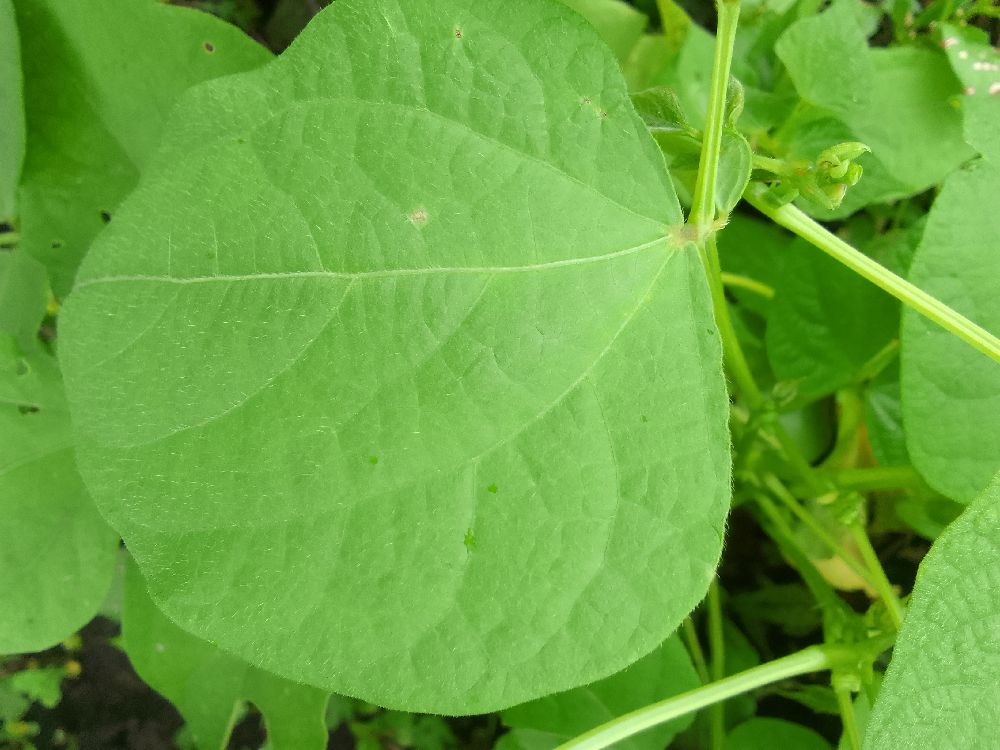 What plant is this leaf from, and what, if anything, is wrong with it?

common bean, healthy
